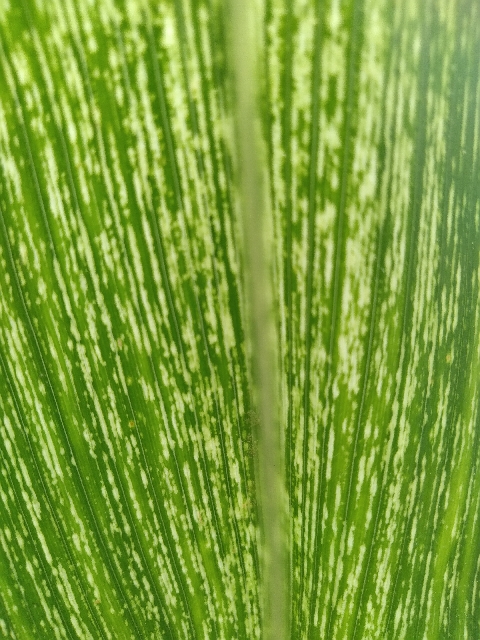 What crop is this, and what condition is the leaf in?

maize, maize streak virus
